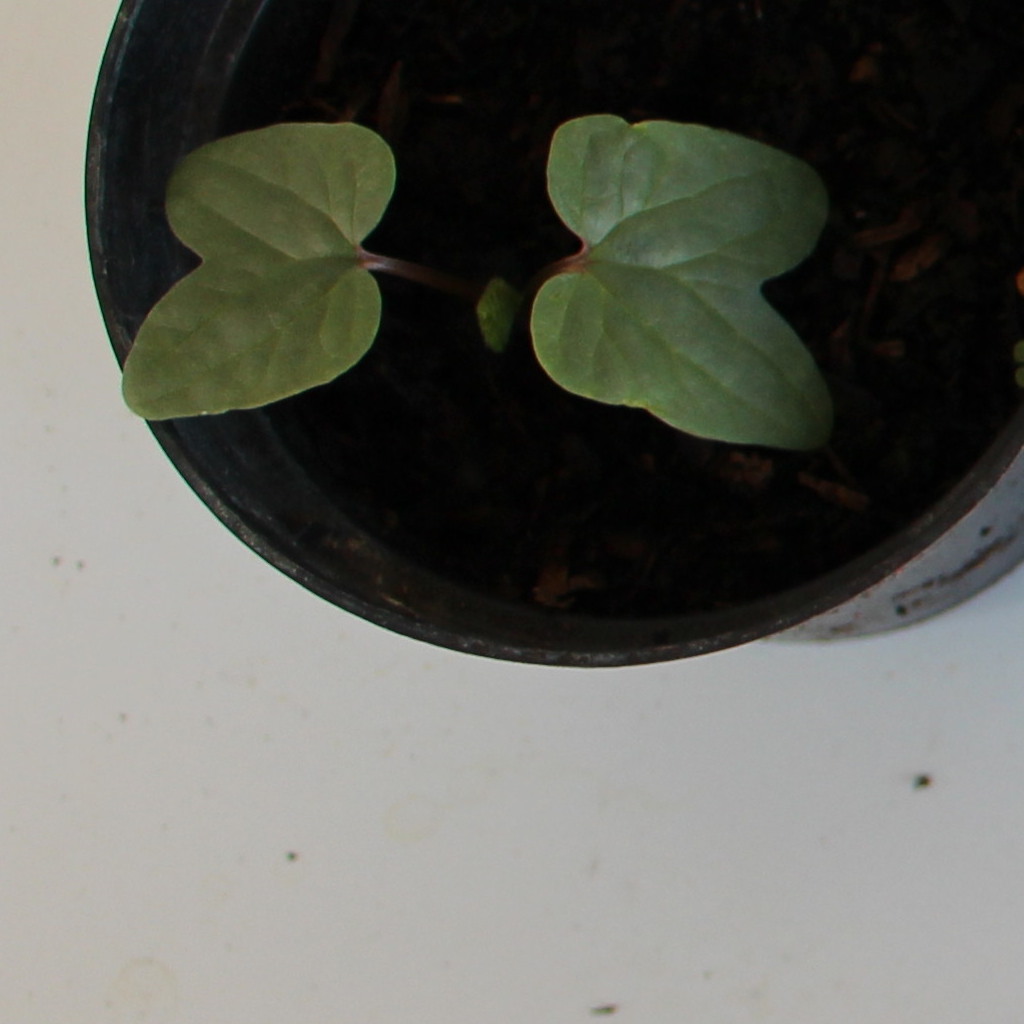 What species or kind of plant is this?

Convolvulus arvensis
